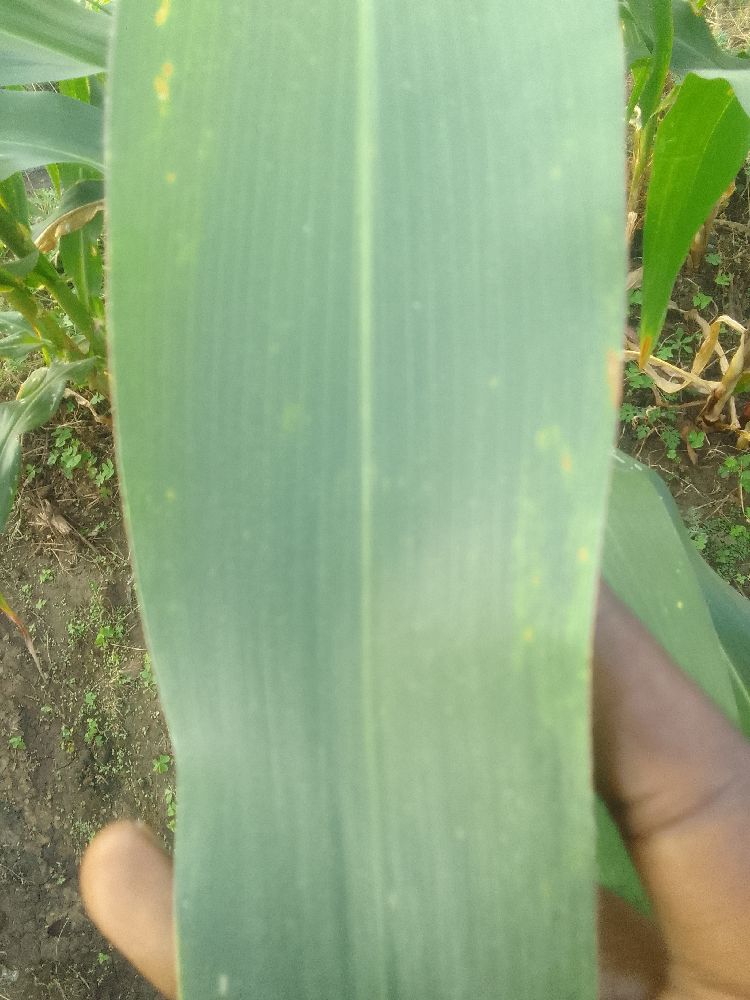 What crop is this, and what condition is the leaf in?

maize, healthy
